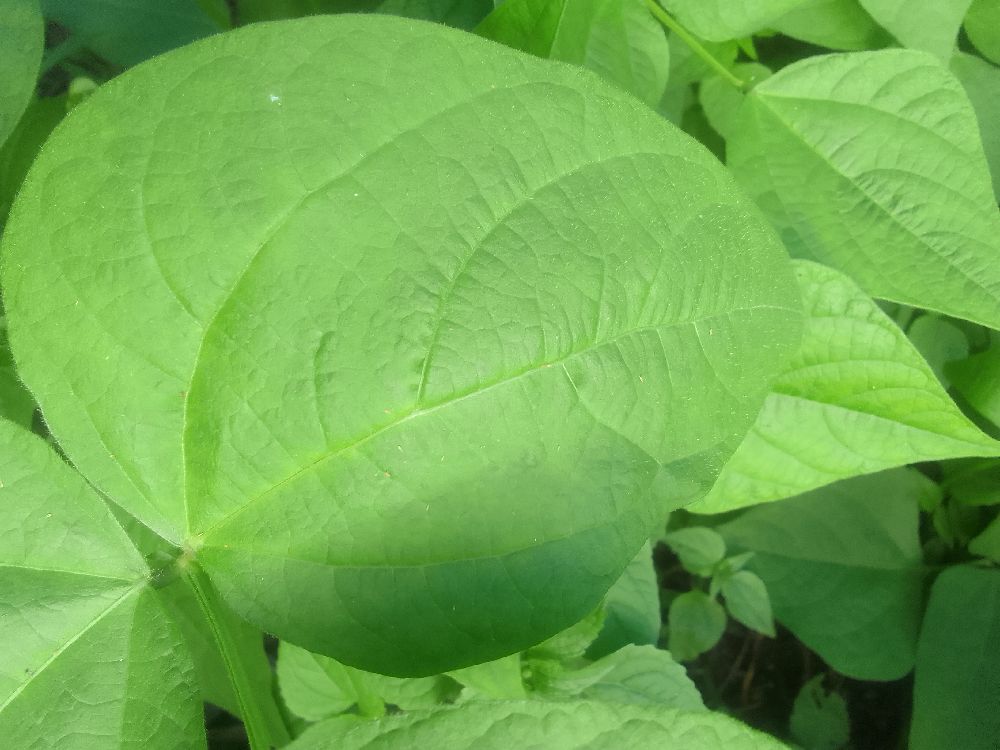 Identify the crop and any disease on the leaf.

common bean, healthy
